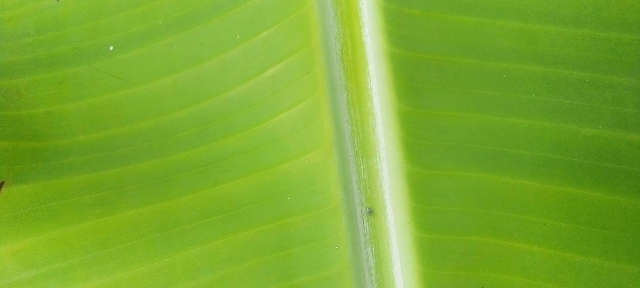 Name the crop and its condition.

banana, healthy
